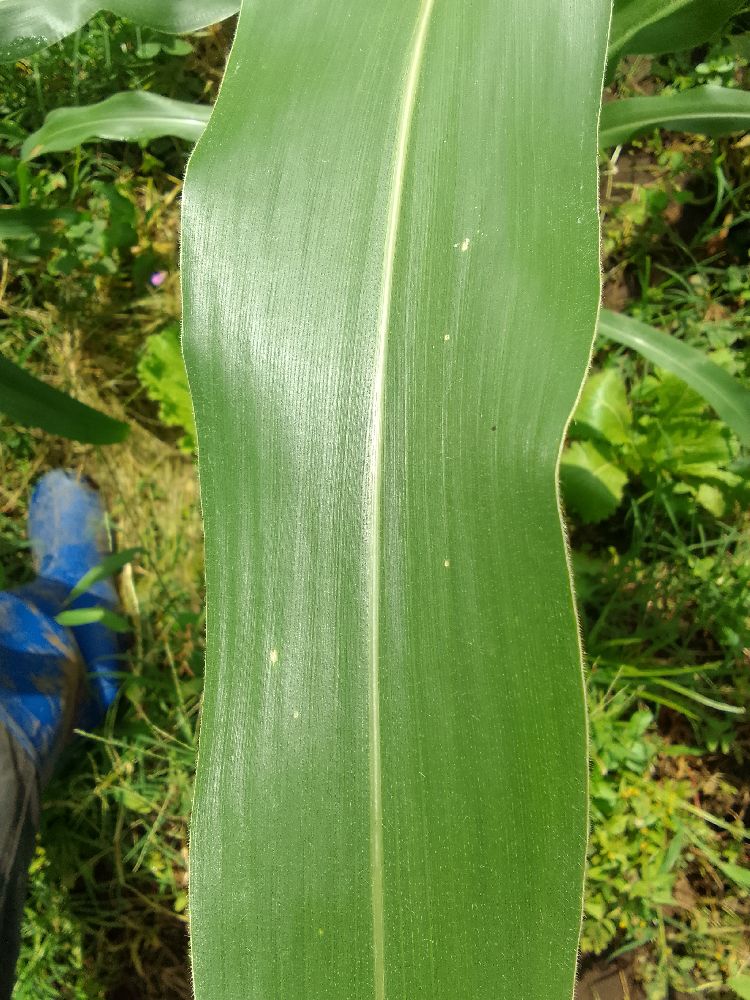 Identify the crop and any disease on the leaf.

maize, healthy
